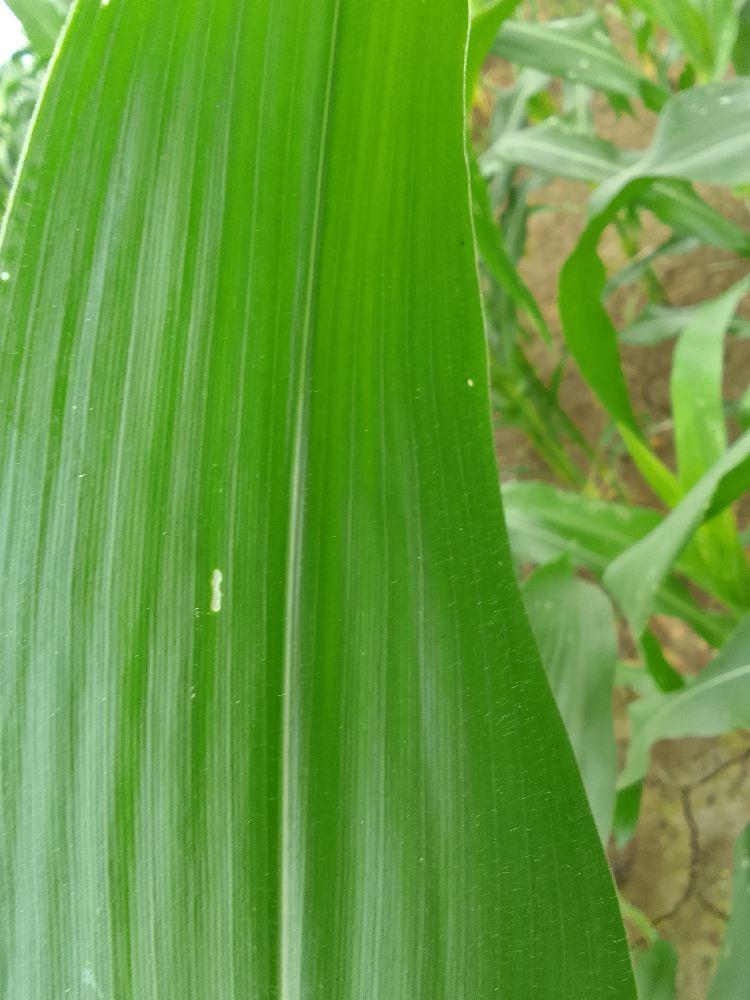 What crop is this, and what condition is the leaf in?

maize, healthy
